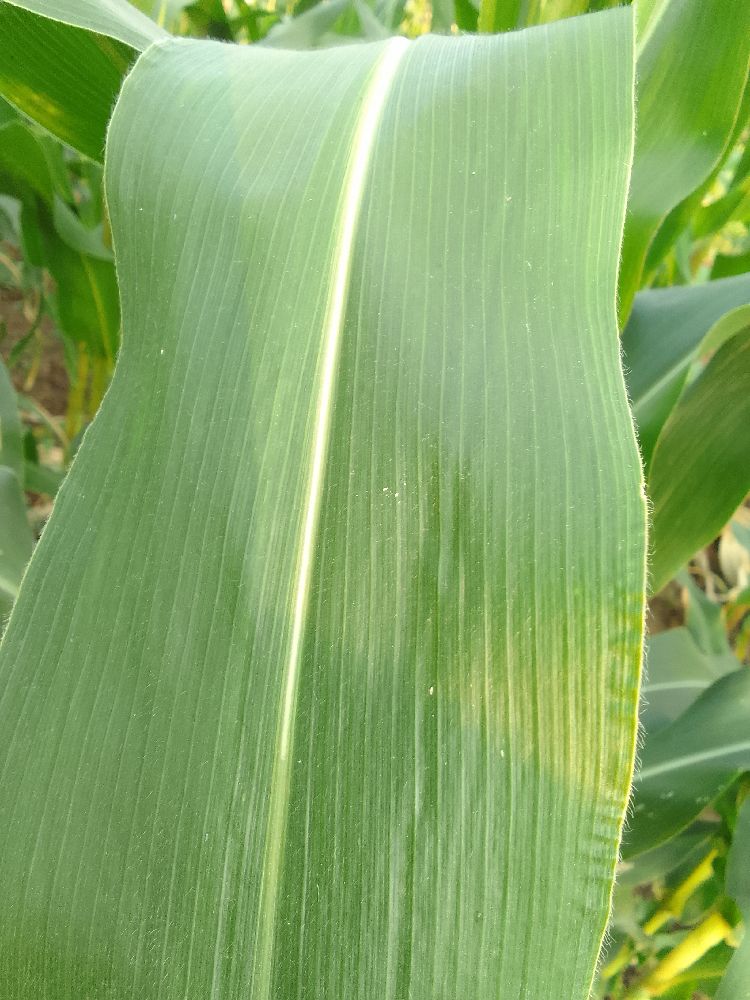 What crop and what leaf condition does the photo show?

maize, healthy
